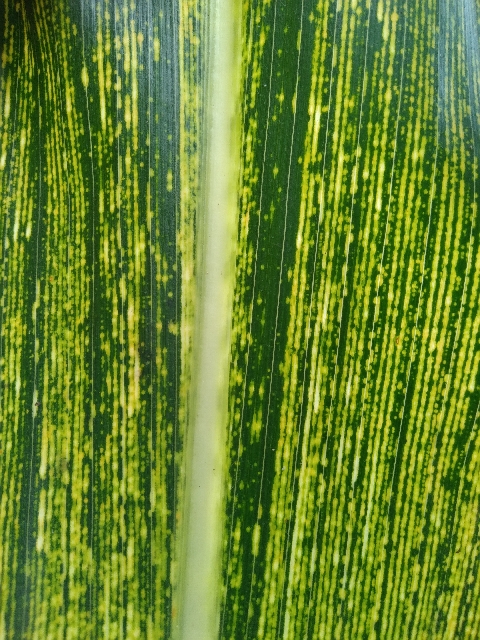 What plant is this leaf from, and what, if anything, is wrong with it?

maize, maize streak virus
